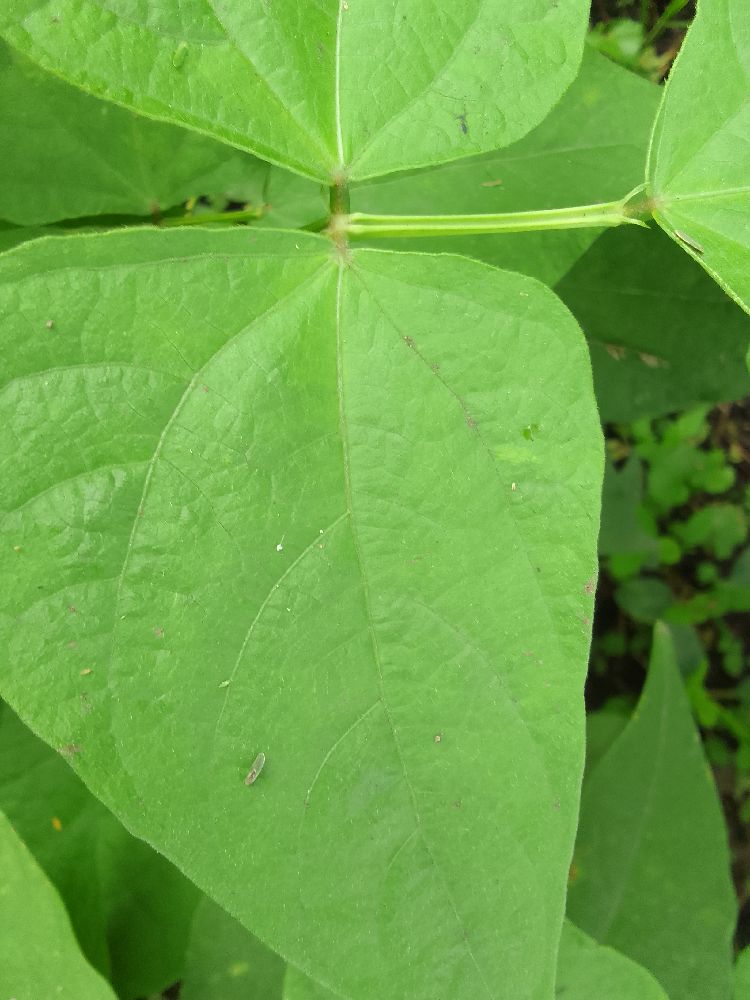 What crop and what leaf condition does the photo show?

common bean, healthy
